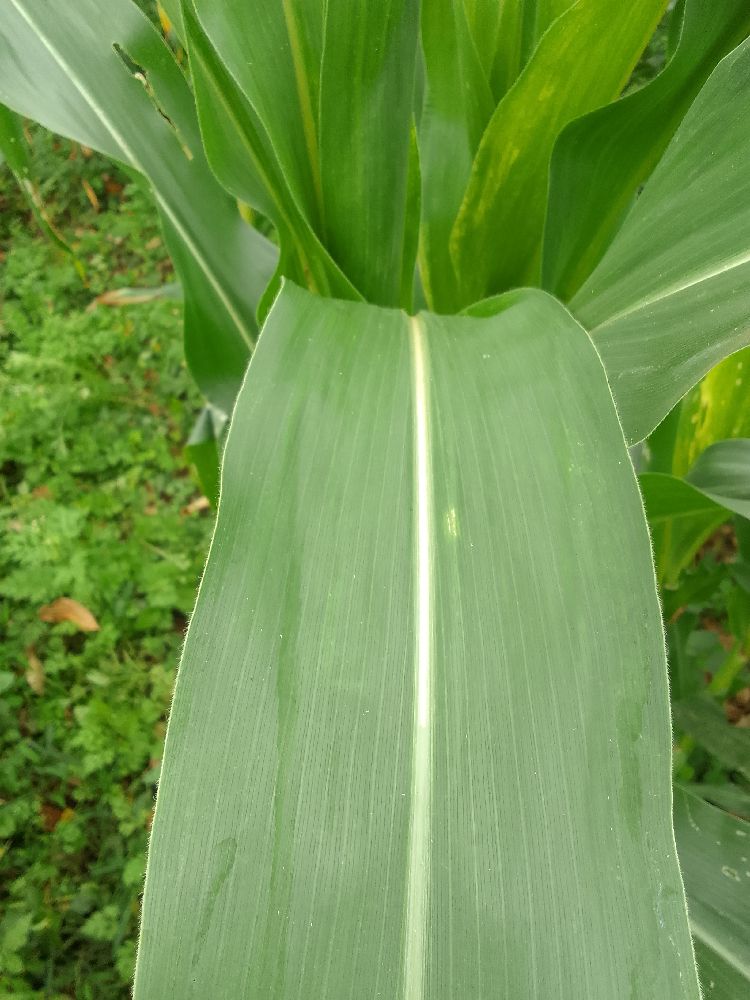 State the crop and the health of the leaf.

maize, healthy
